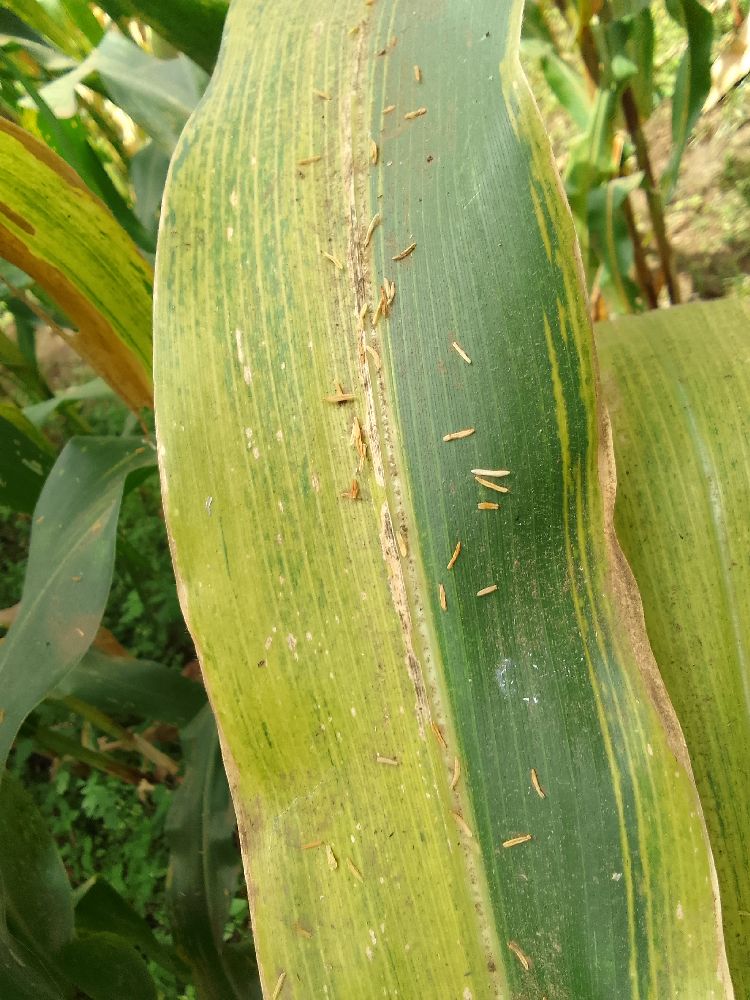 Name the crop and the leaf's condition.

maize, maize lethal necrosis
